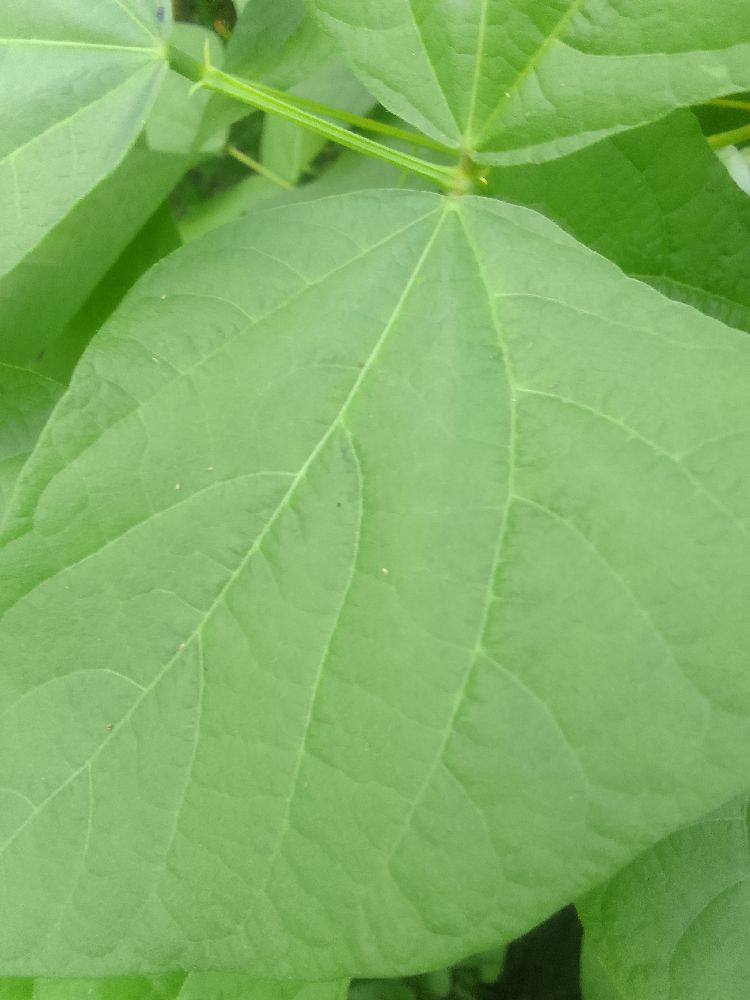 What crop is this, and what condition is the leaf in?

common bean, healthy
